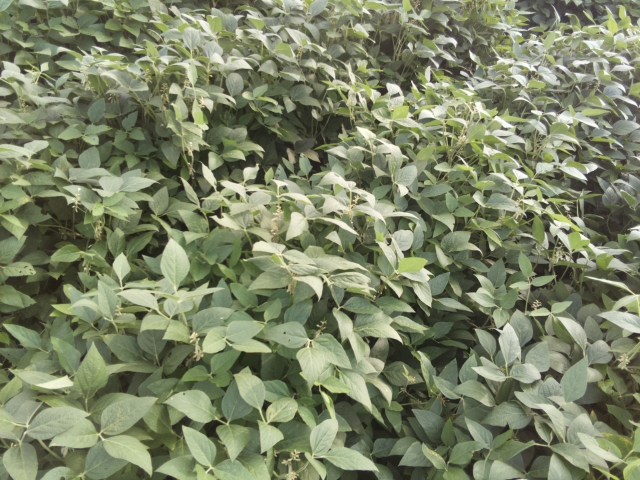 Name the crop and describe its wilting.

soybean, leaves with no wilting
